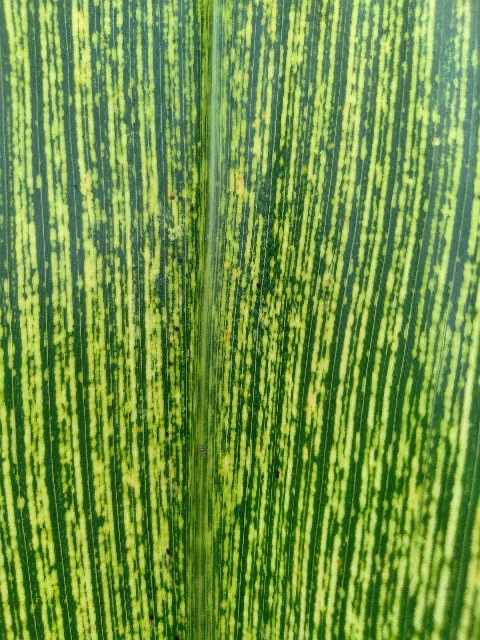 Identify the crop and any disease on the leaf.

maize, maize streak virus
